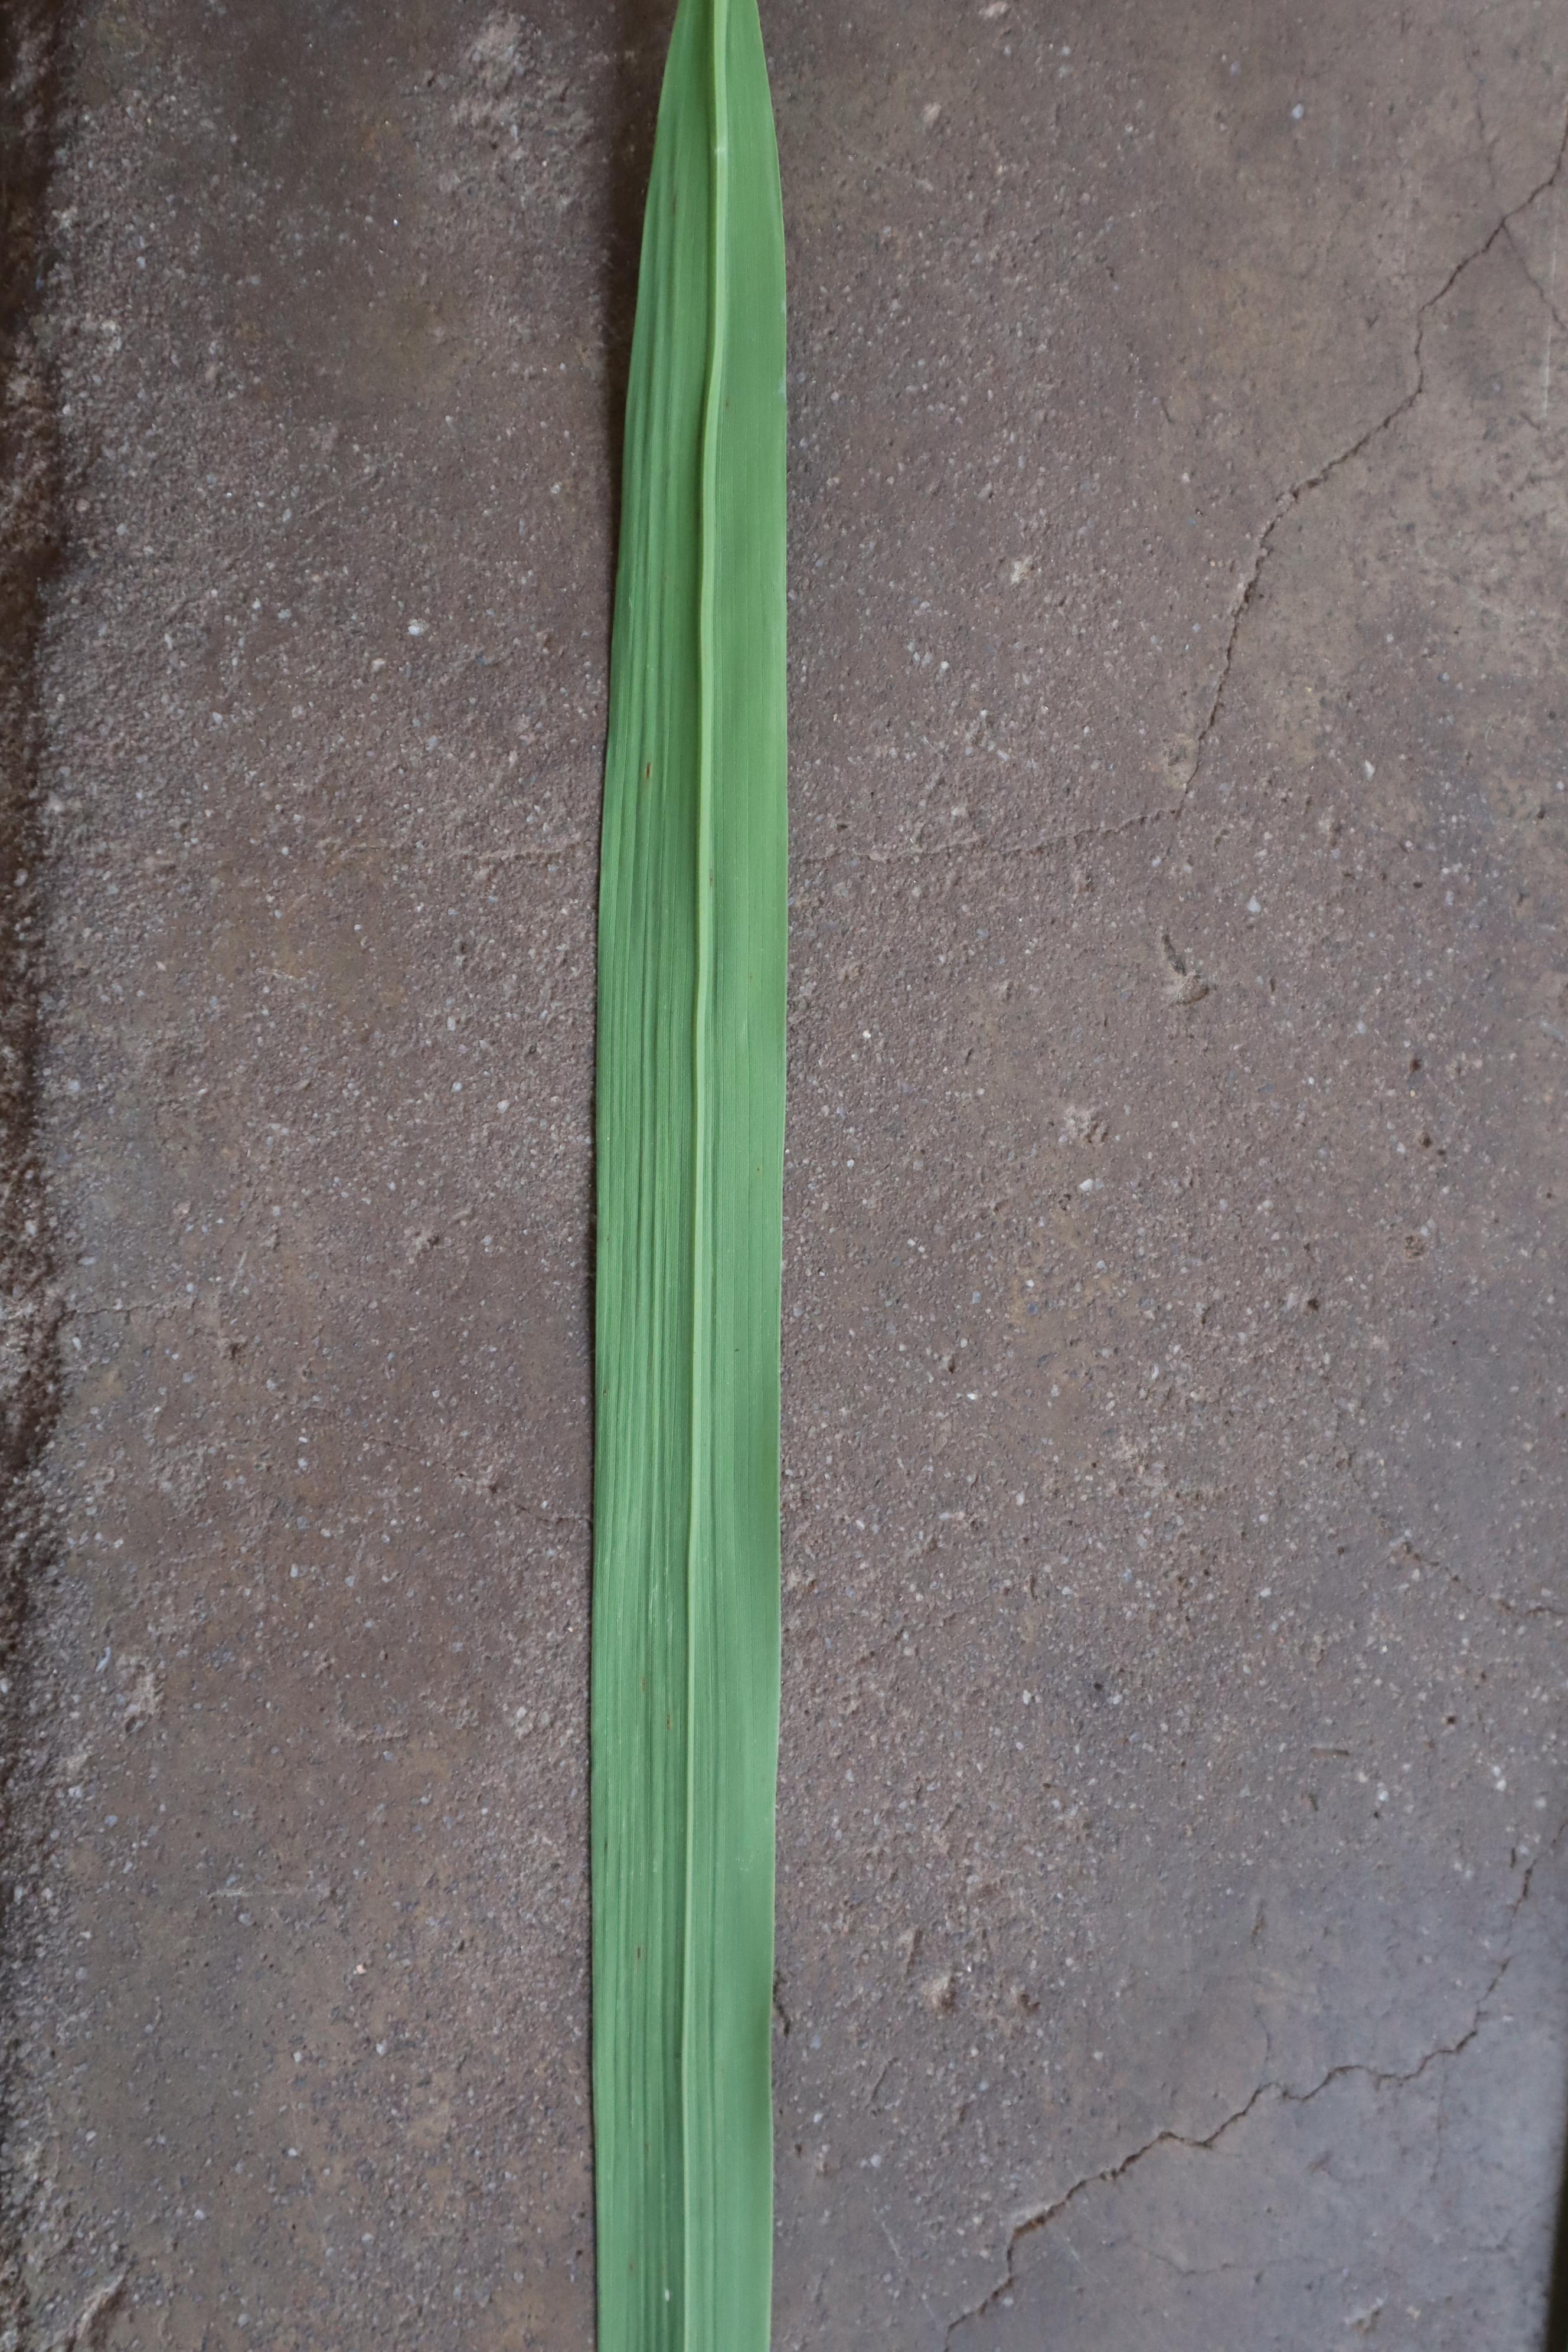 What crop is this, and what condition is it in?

rice, healthy leaves
